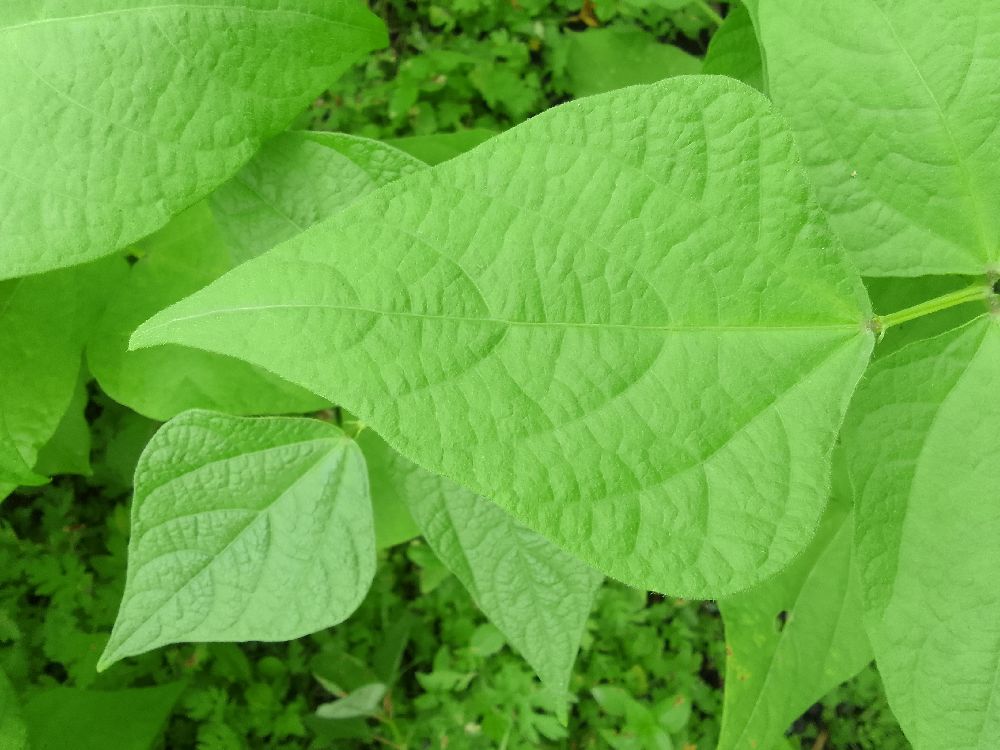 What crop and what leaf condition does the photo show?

common bean, healthy
